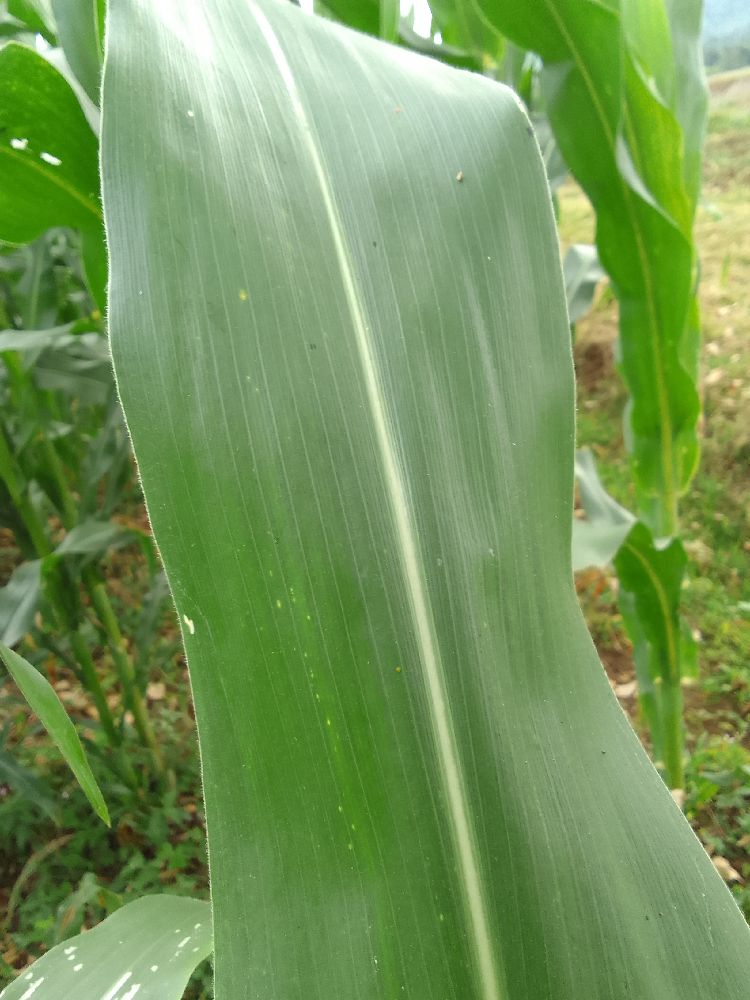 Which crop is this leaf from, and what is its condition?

maize, healthy
